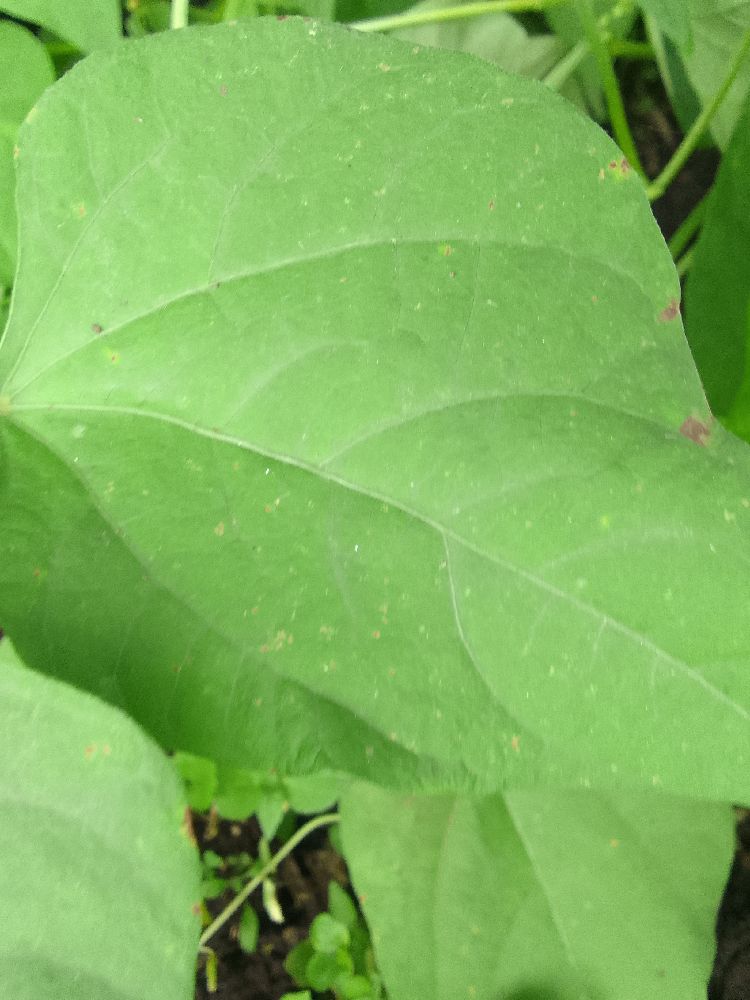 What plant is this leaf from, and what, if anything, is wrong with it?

common bean, healthy
